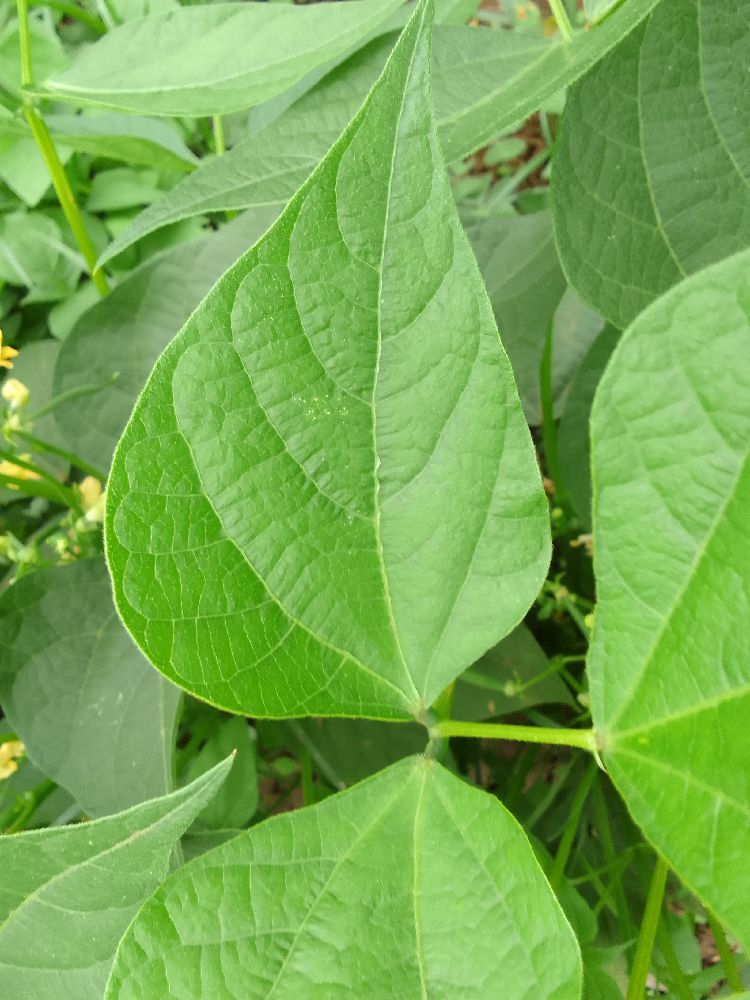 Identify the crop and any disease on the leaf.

common bean, healthy
